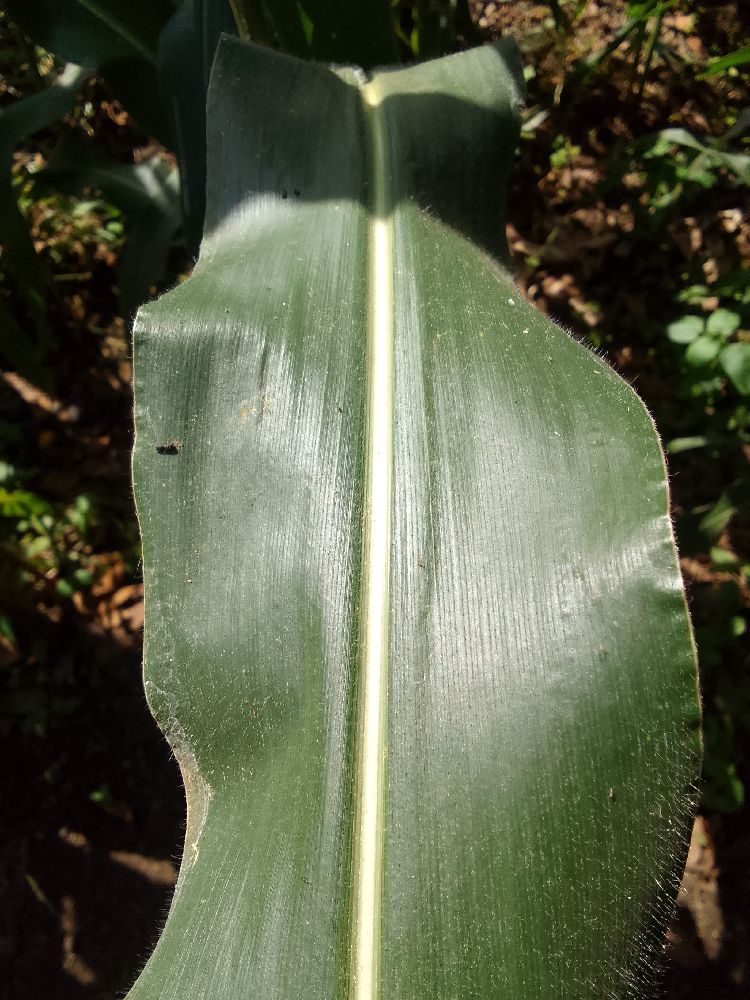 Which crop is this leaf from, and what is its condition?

maize, healthy
